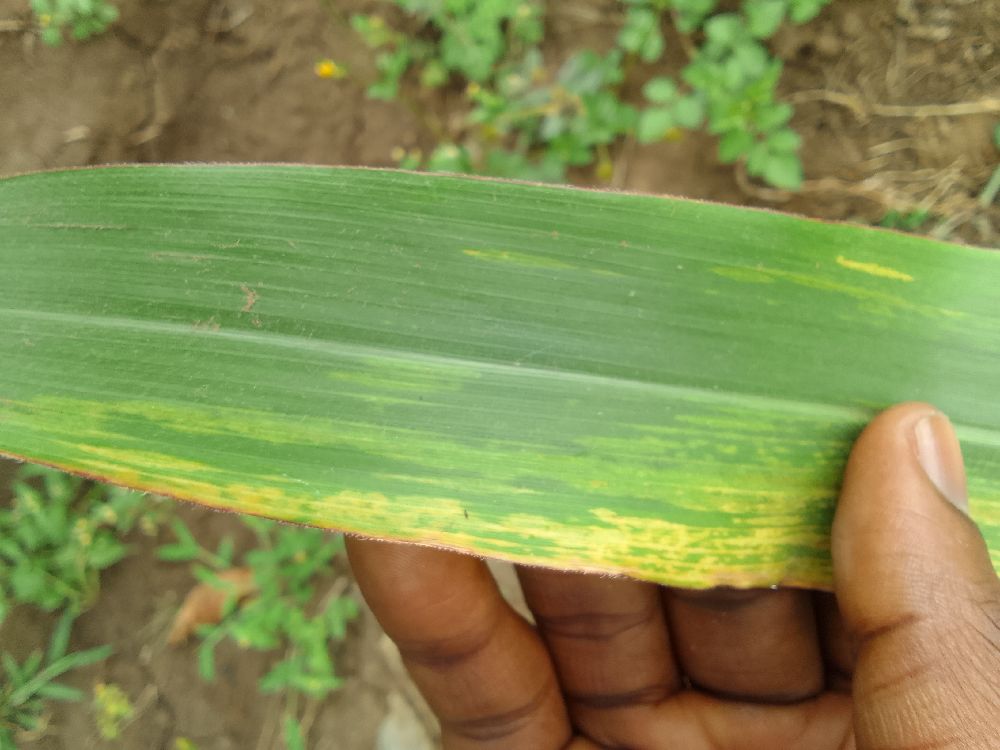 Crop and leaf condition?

maize, maize lethal necrosis
